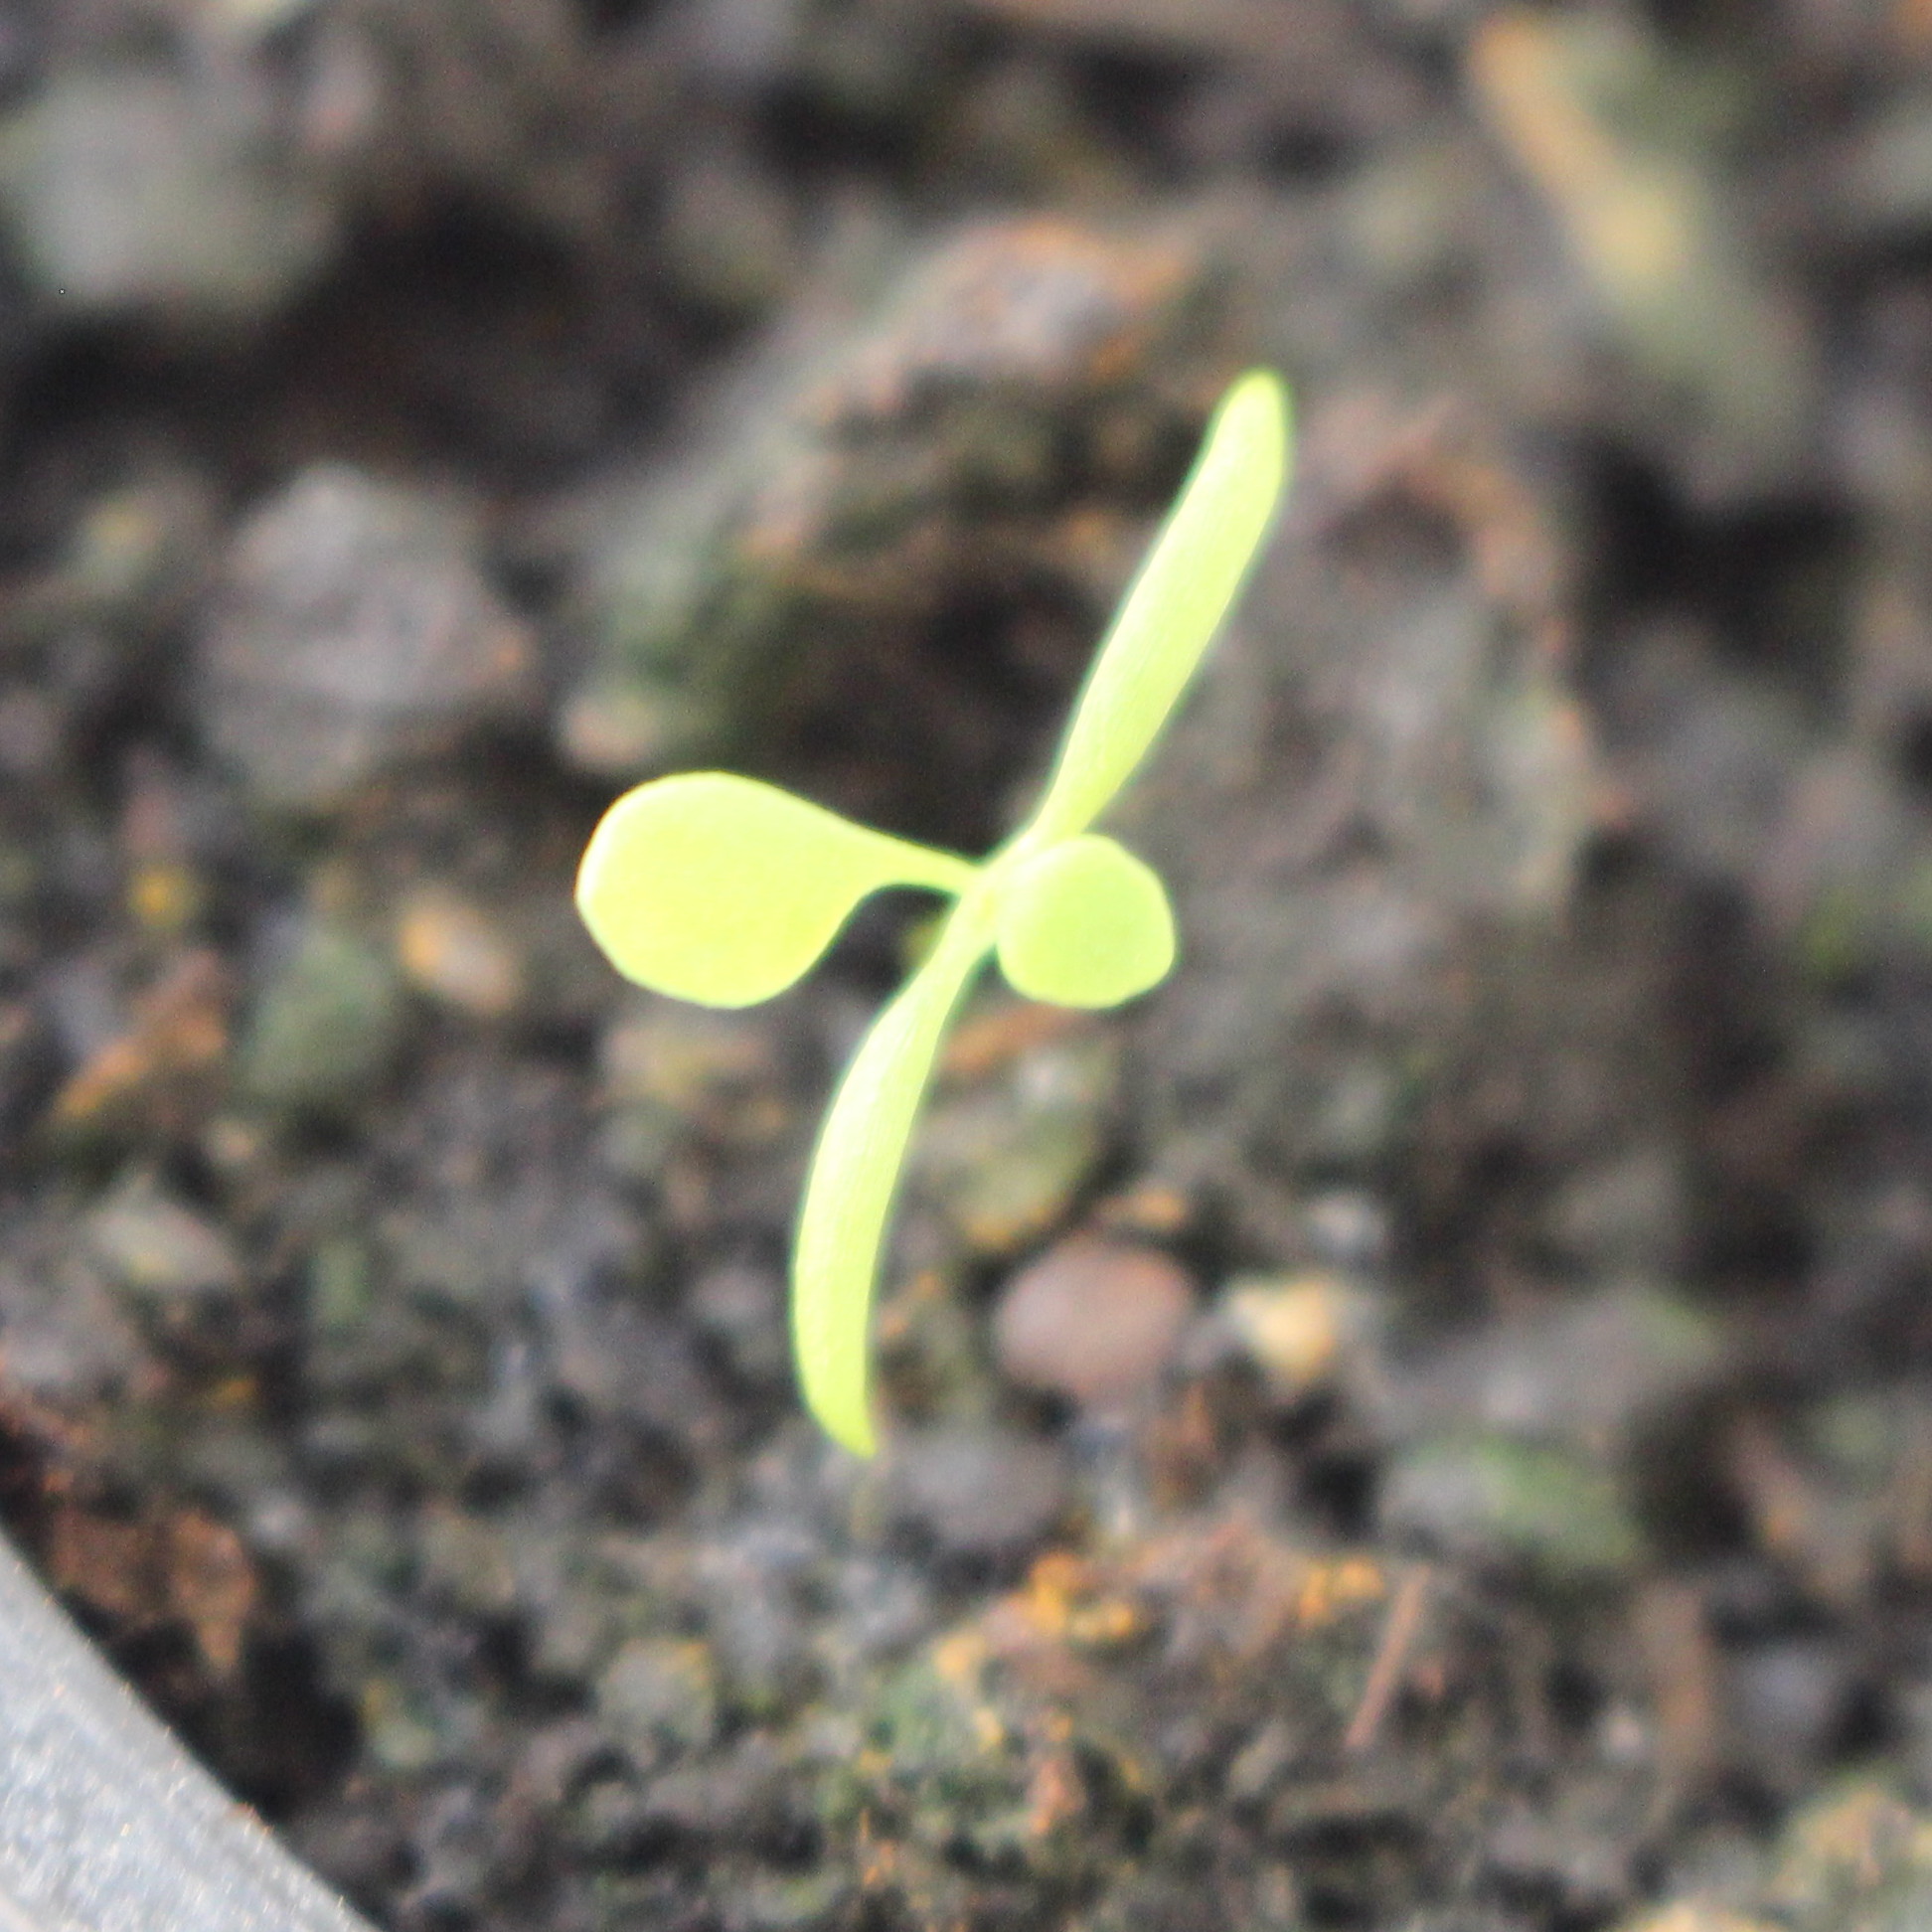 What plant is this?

Papaver rhoeas
